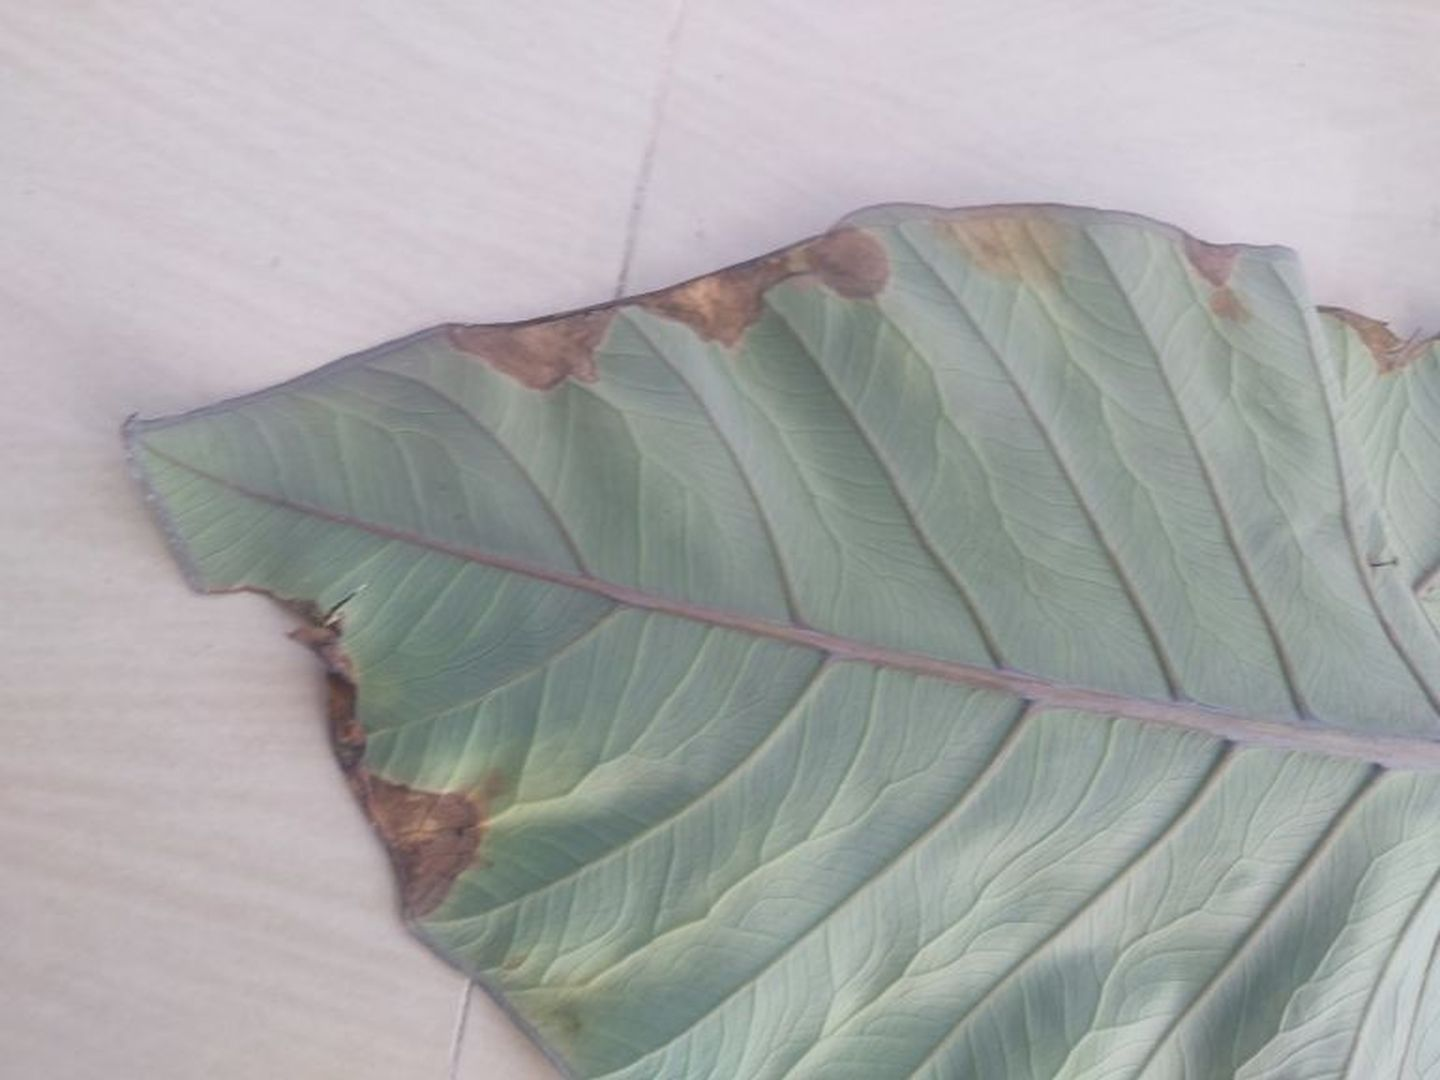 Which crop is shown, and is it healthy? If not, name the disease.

taro, leaf blight
